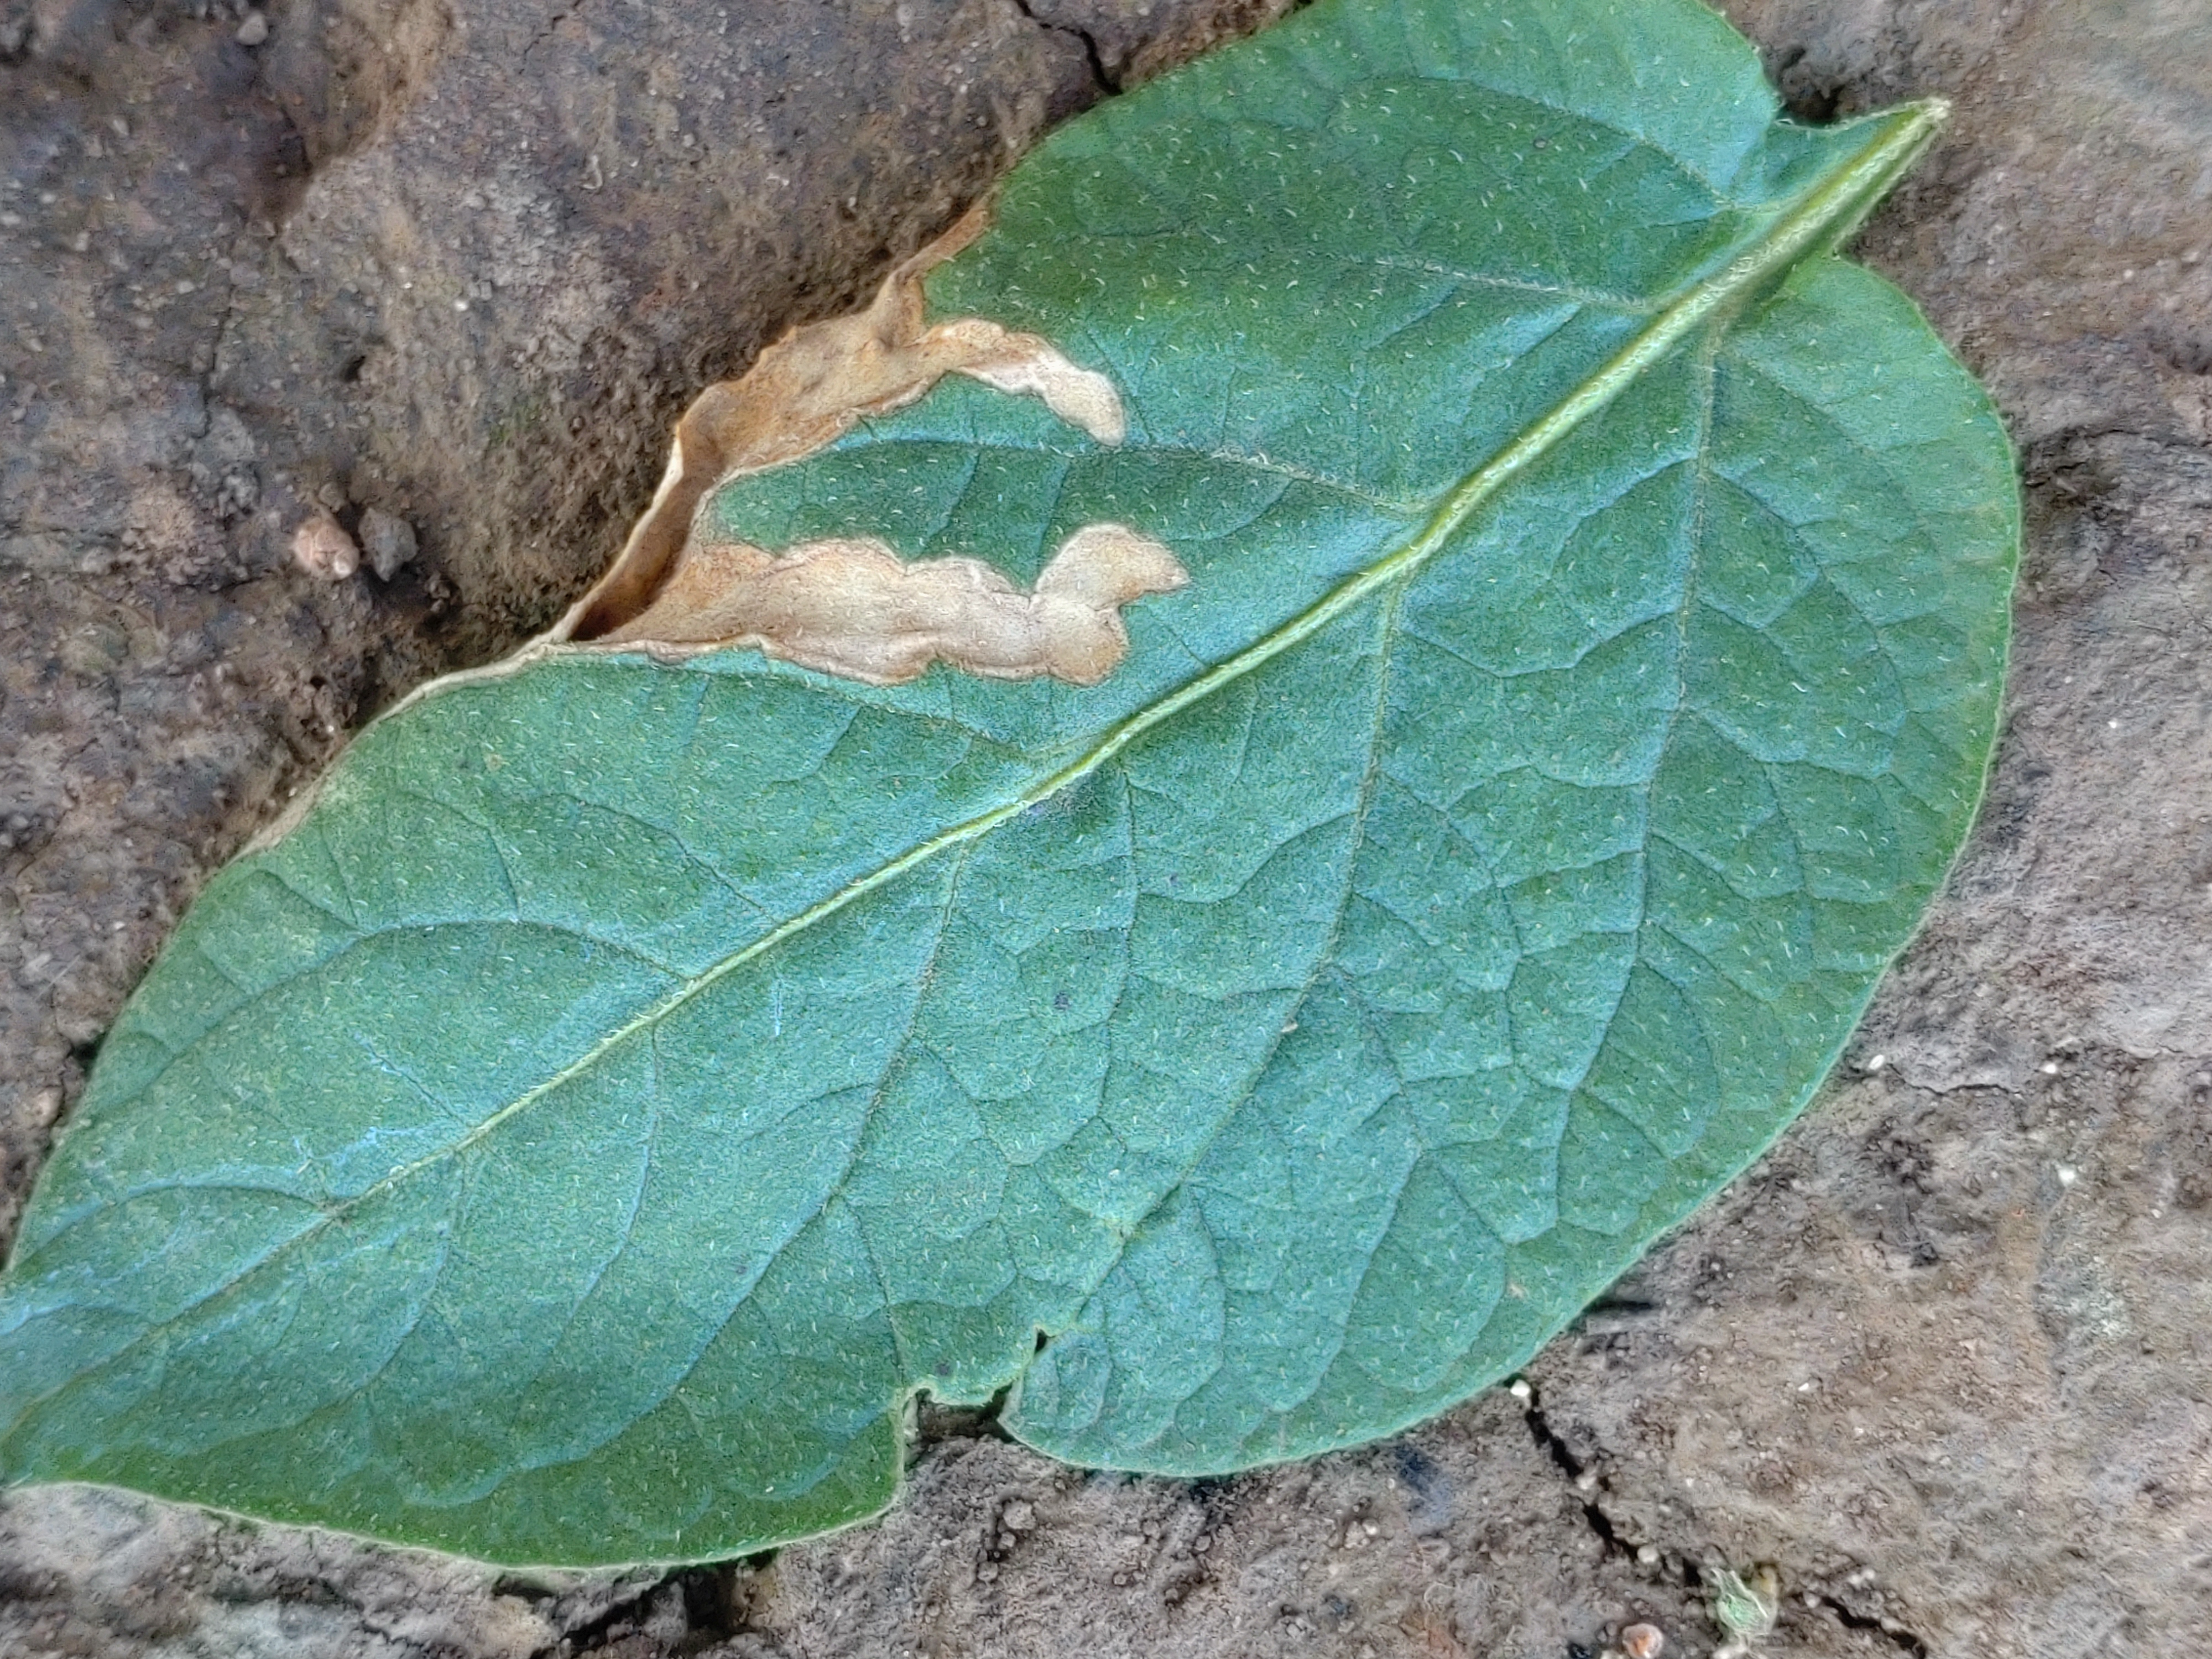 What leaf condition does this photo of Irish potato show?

early blight
